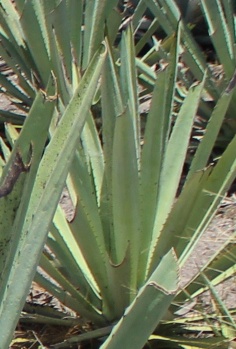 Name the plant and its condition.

agave, small
